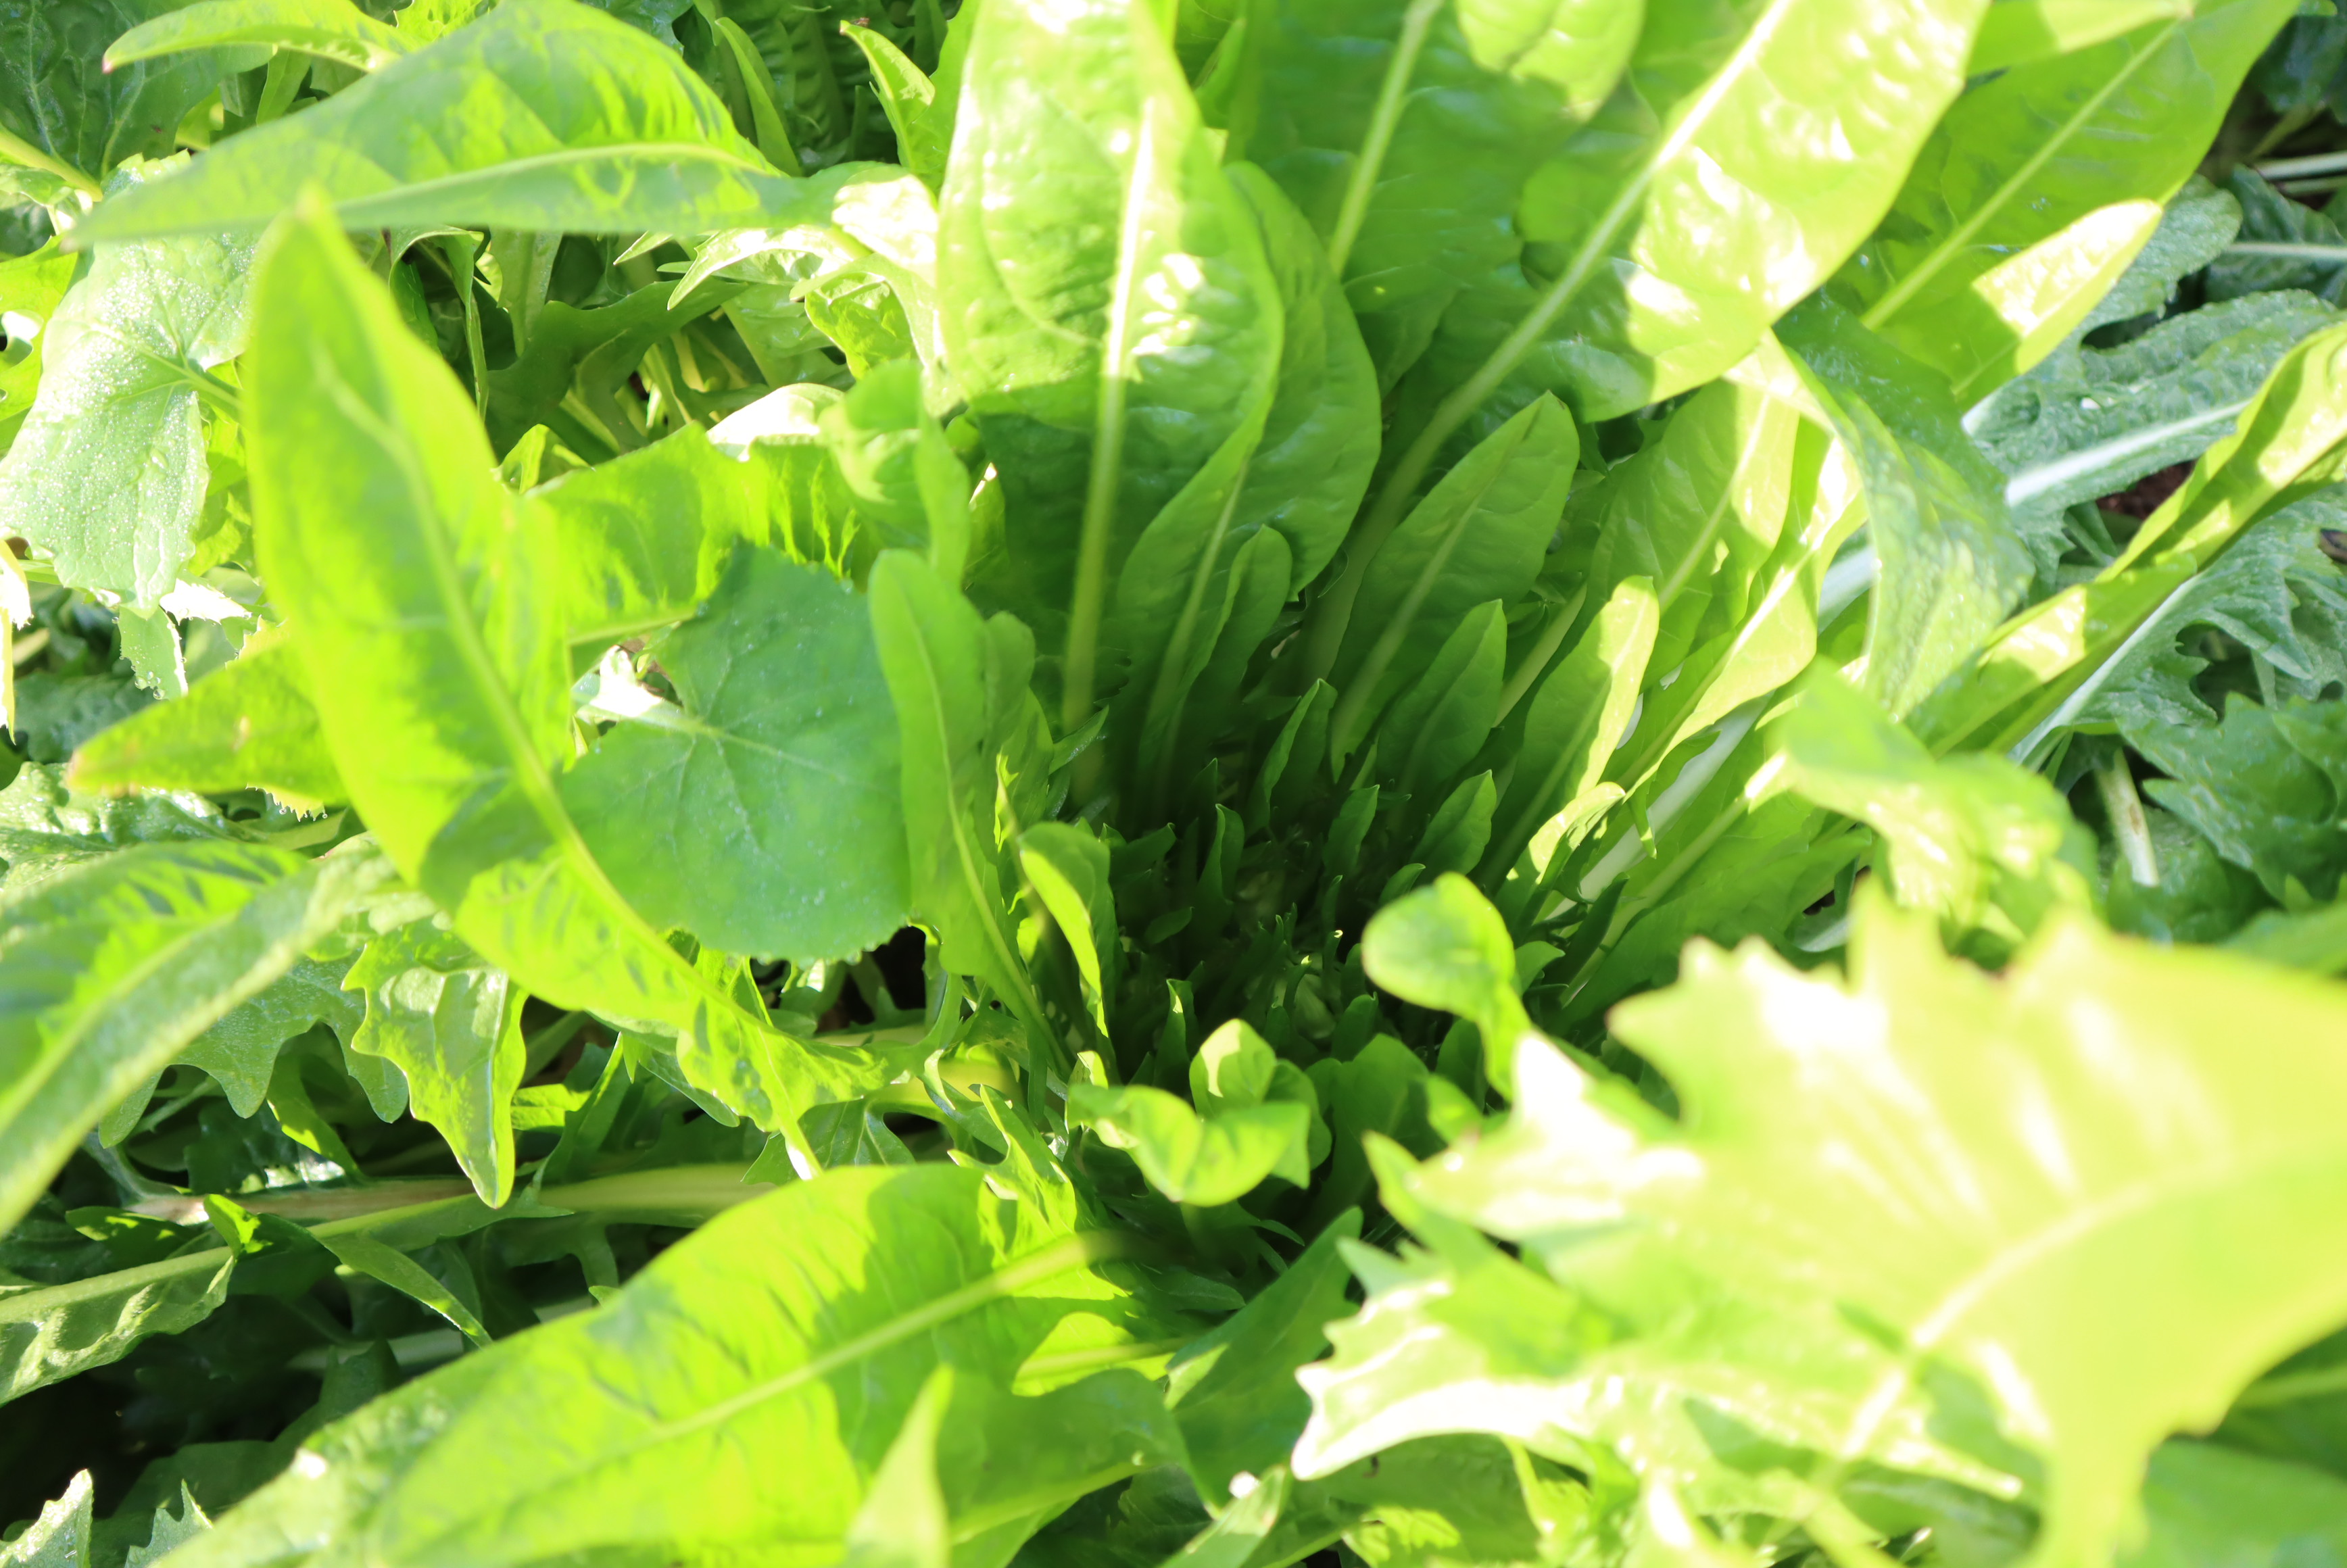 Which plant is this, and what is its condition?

chicory, healthy
